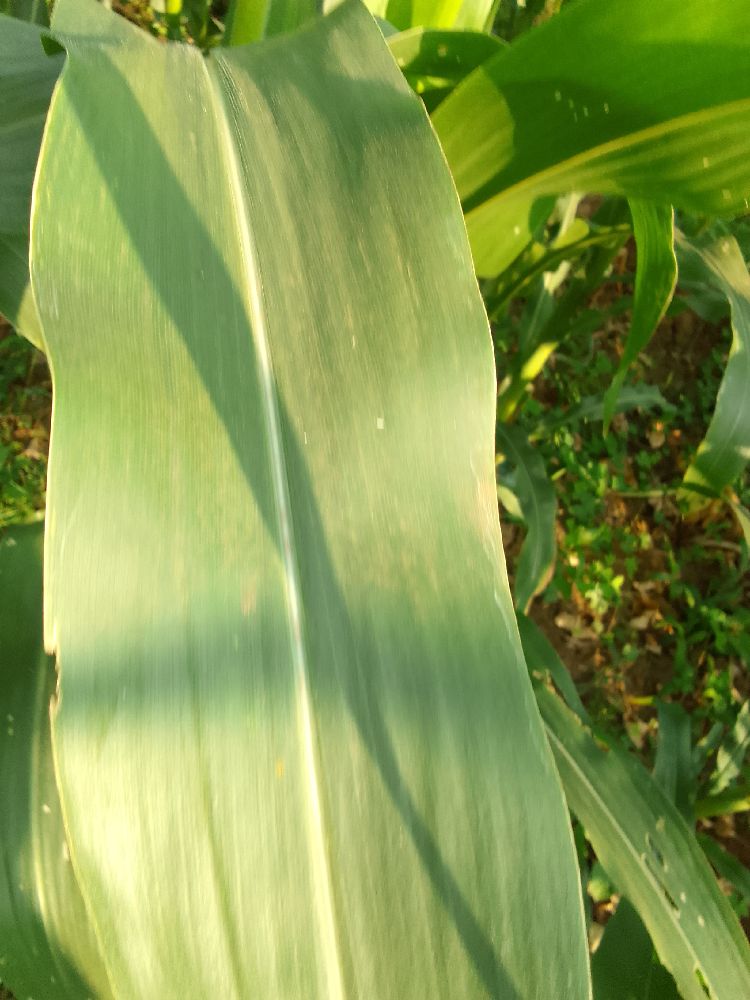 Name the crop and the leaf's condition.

maize, healthy
